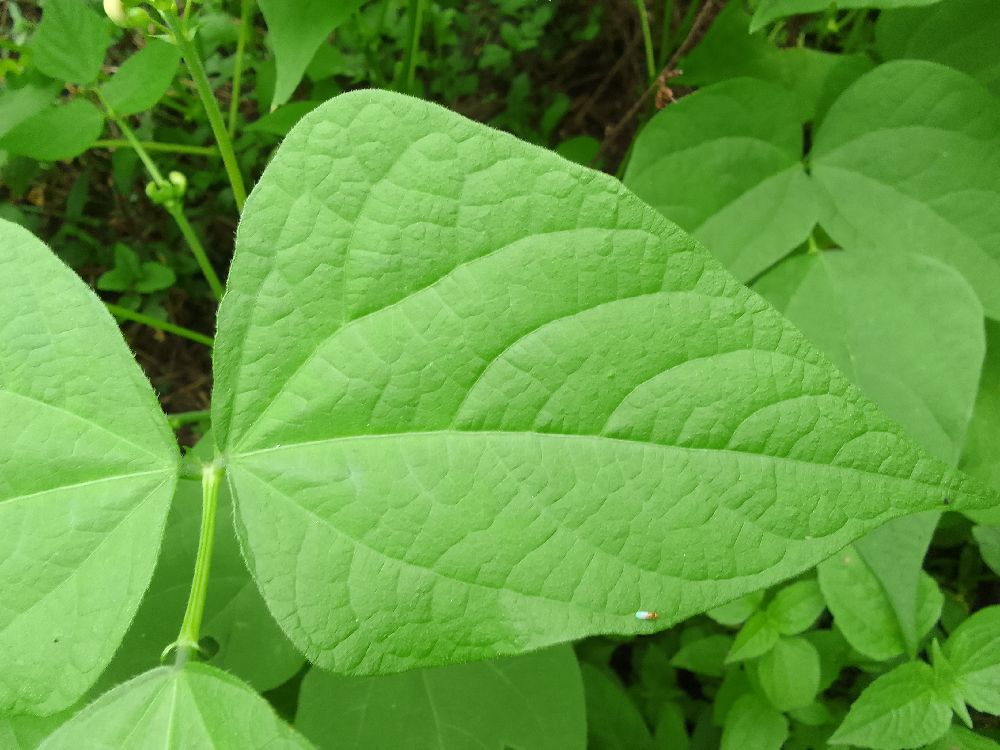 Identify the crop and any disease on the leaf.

common bean, healthy
